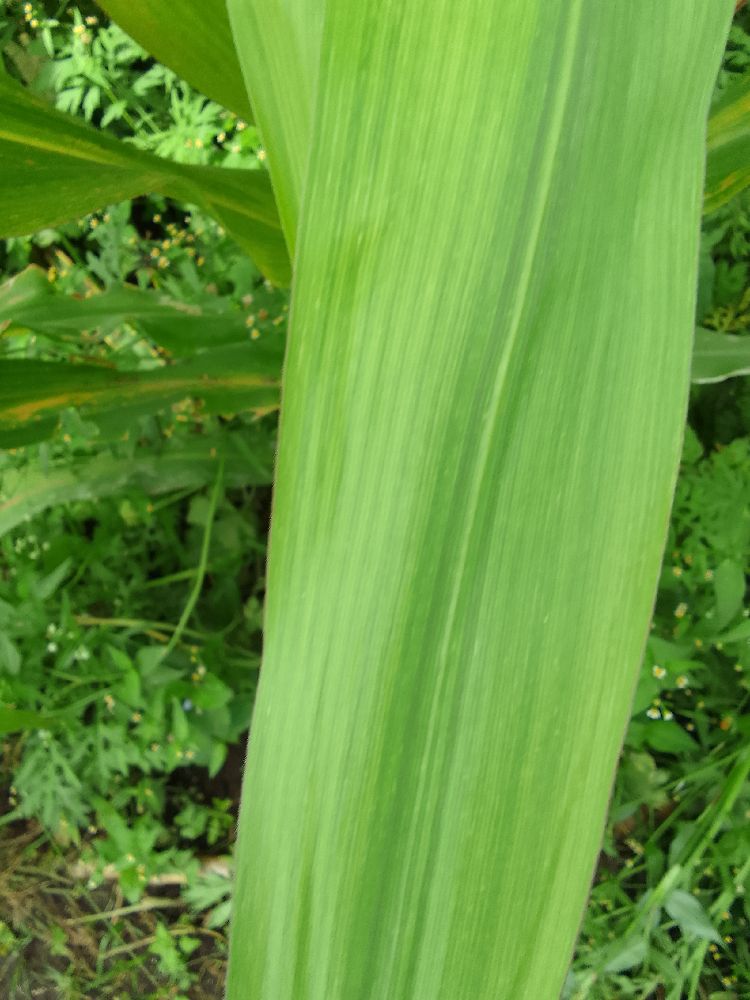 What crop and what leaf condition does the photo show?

maize, maize lethal necrosis
